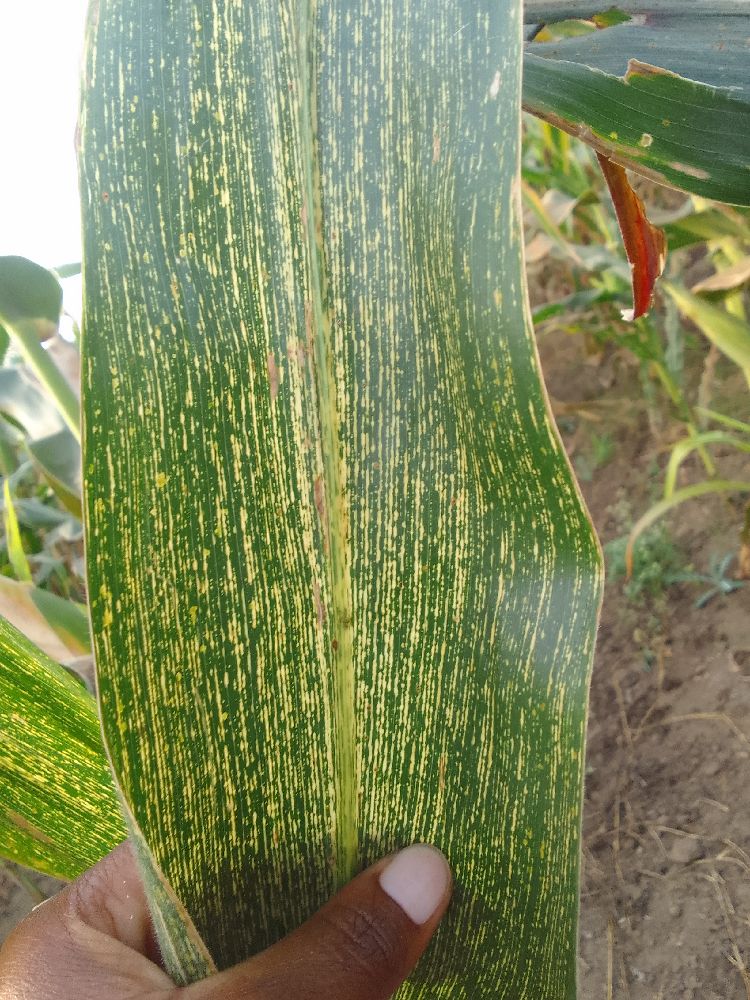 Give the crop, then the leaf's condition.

maize, maize streak virus
